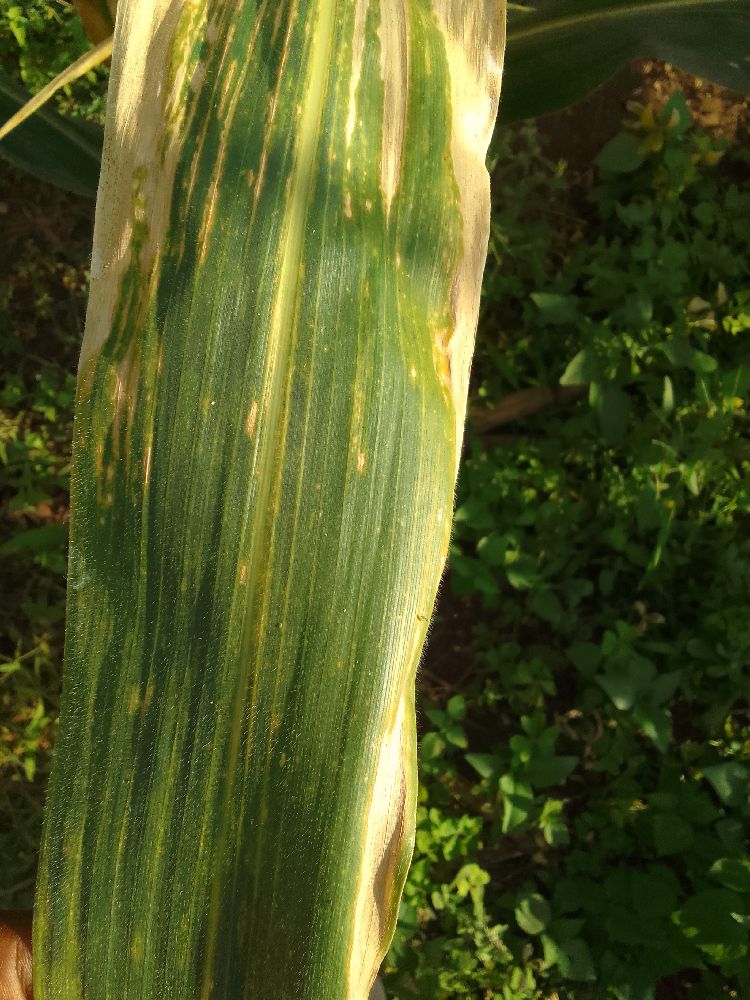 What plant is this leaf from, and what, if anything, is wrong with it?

maize, maize lethal necrosis
